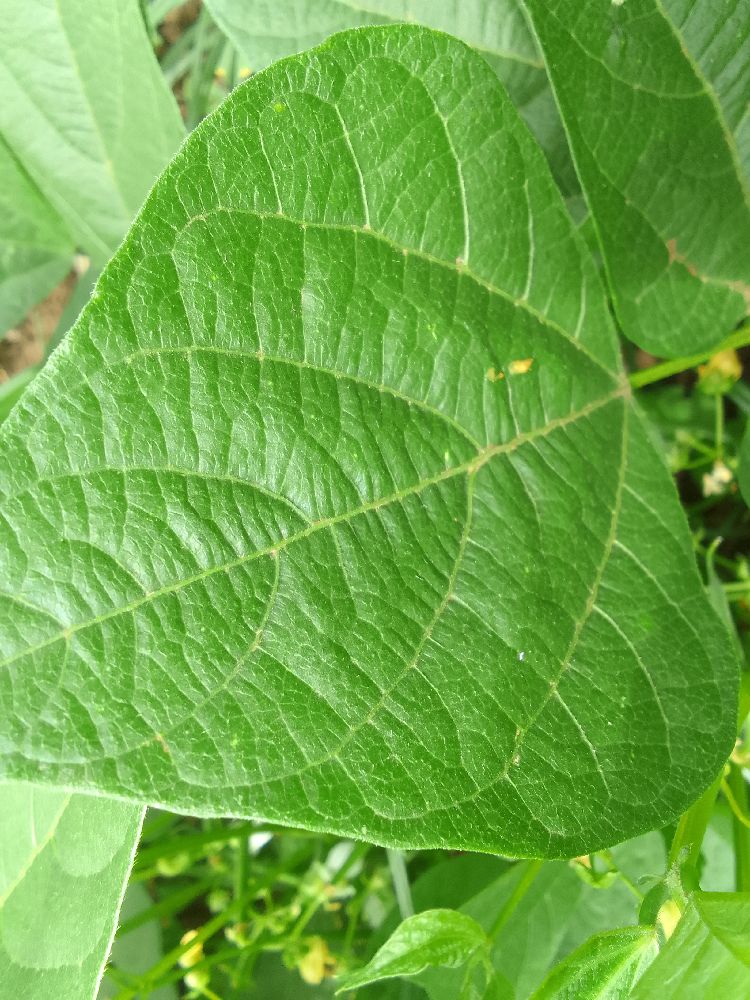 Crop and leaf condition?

common bean, healthy
